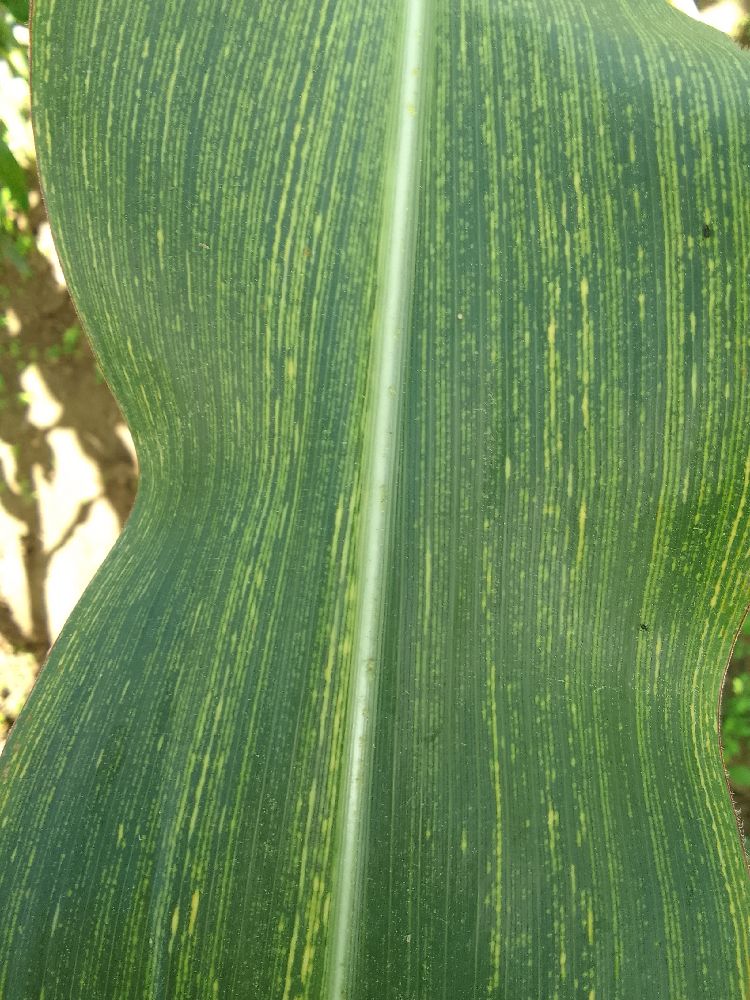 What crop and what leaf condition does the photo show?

maize, maize streak virus
